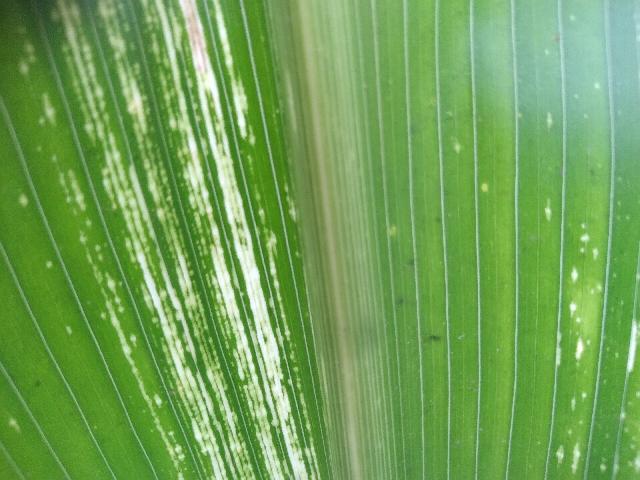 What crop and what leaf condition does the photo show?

maize, maize streak virus
